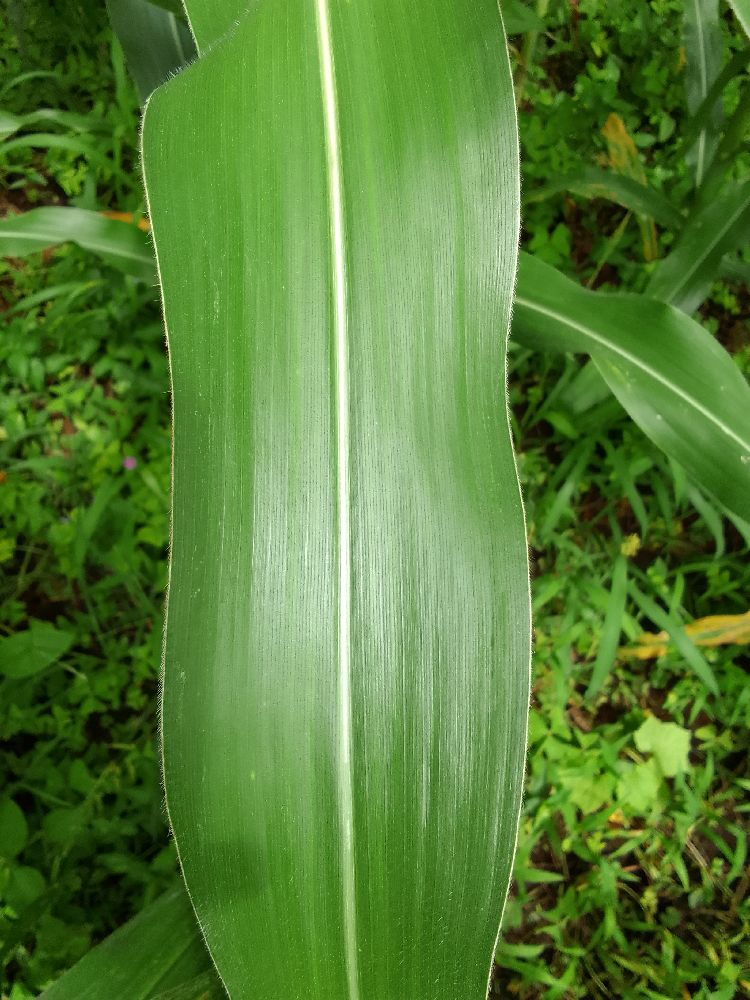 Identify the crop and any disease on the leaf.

maize, healthy
